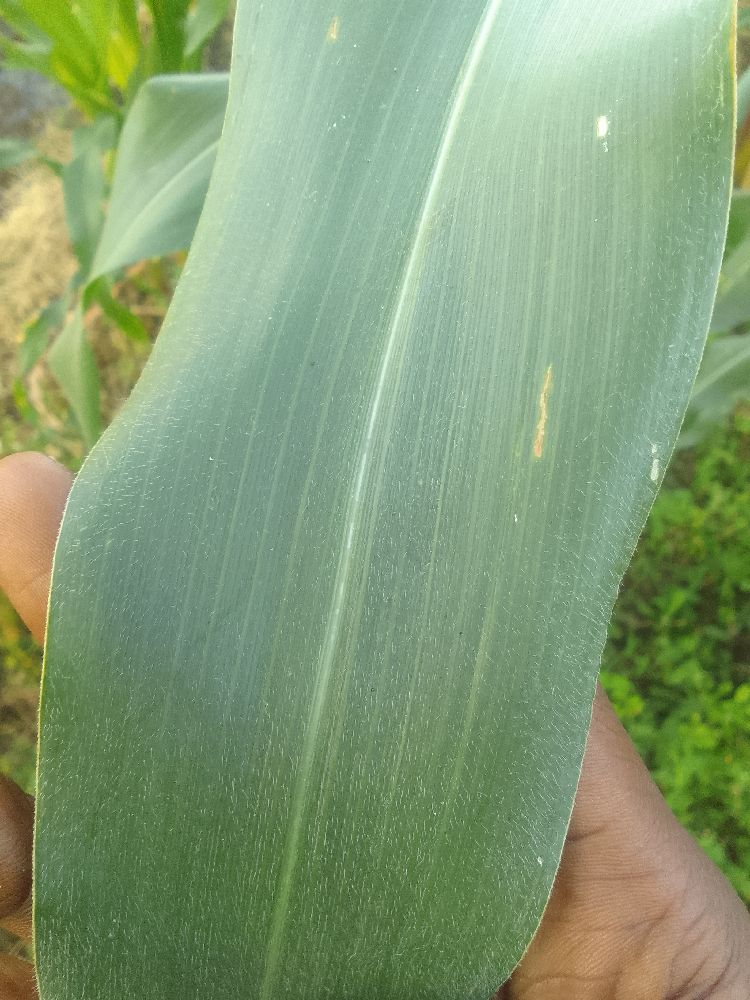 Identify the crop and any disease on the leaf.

maize, healthy
